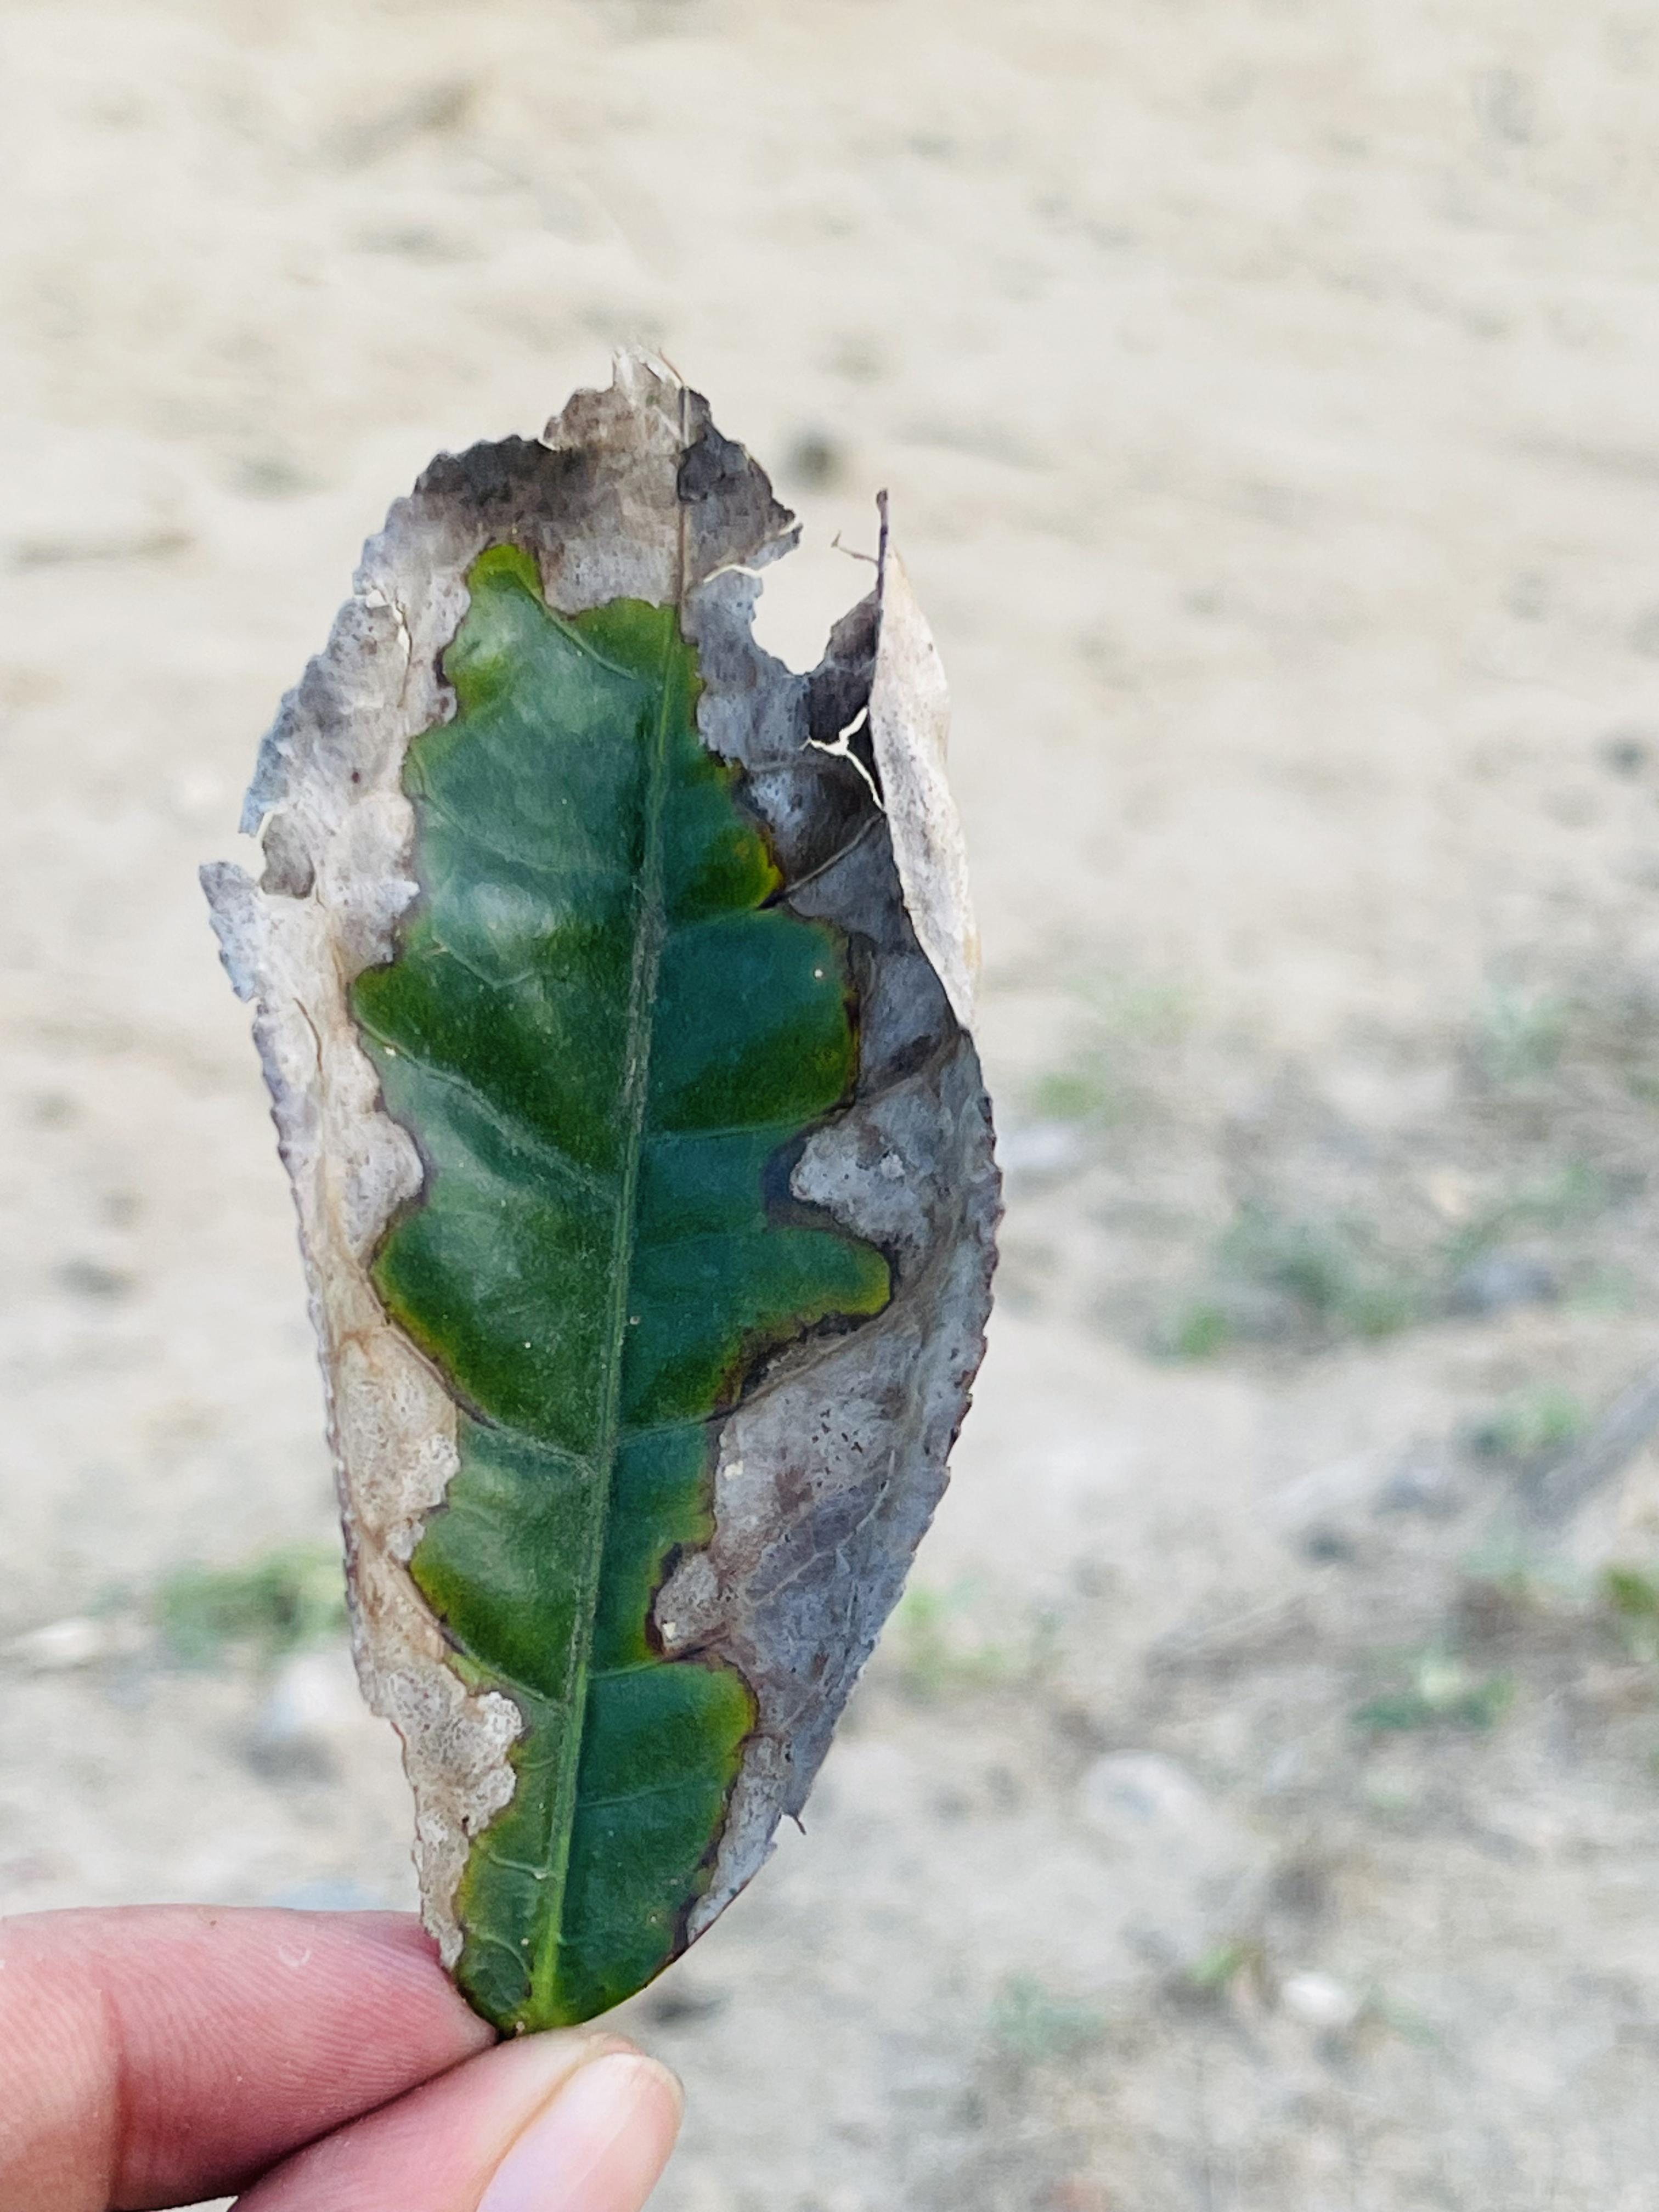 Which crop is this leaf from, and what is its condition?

tea, blight
